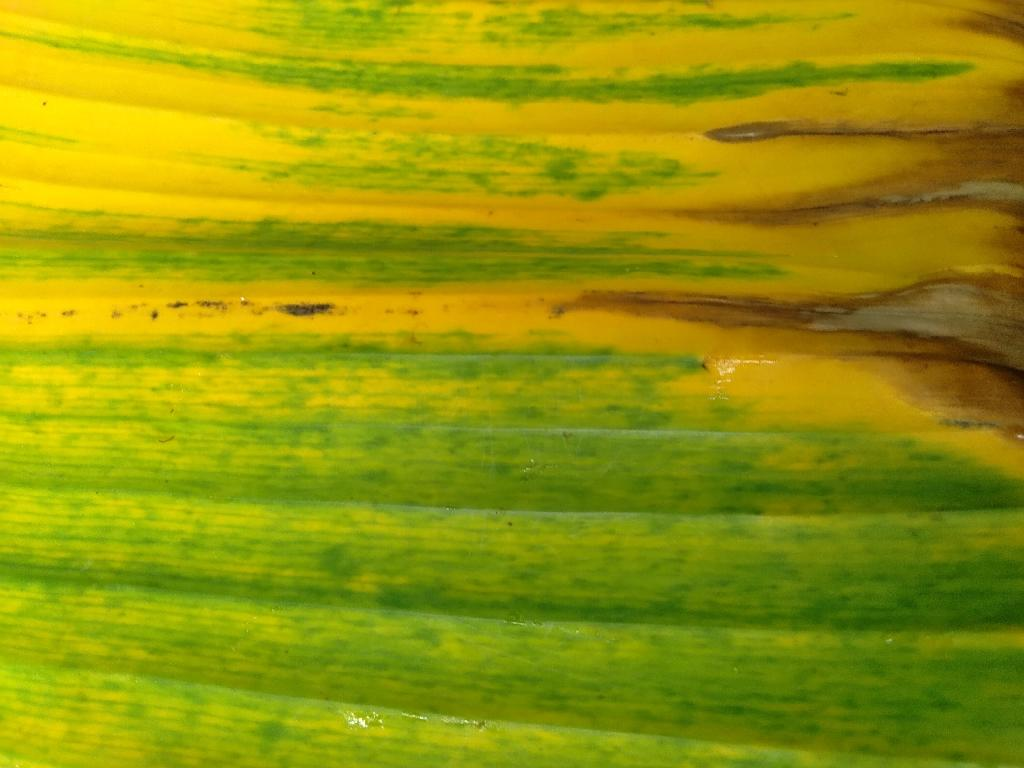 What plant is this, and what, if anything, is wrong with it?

banana, fusarium wilt race 1
